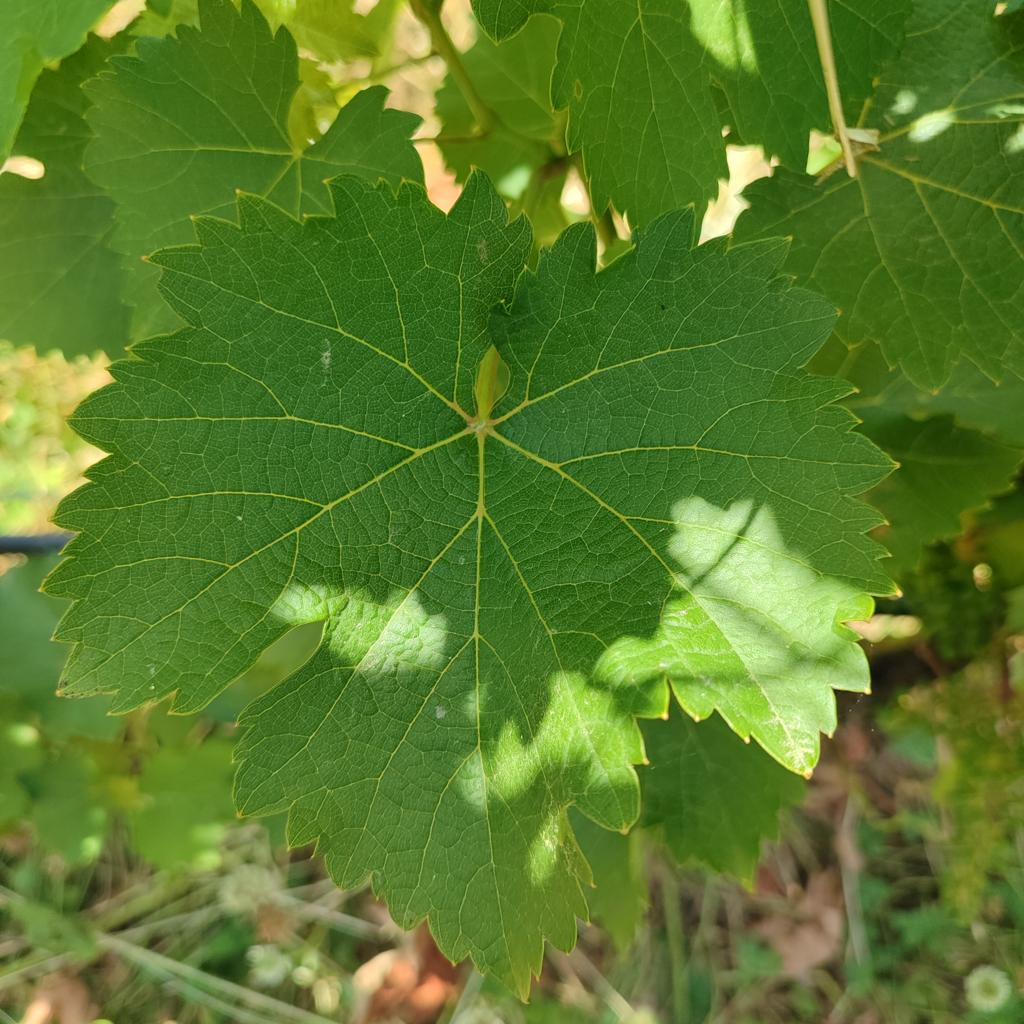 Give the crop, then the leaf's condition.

grapevine, healthy
